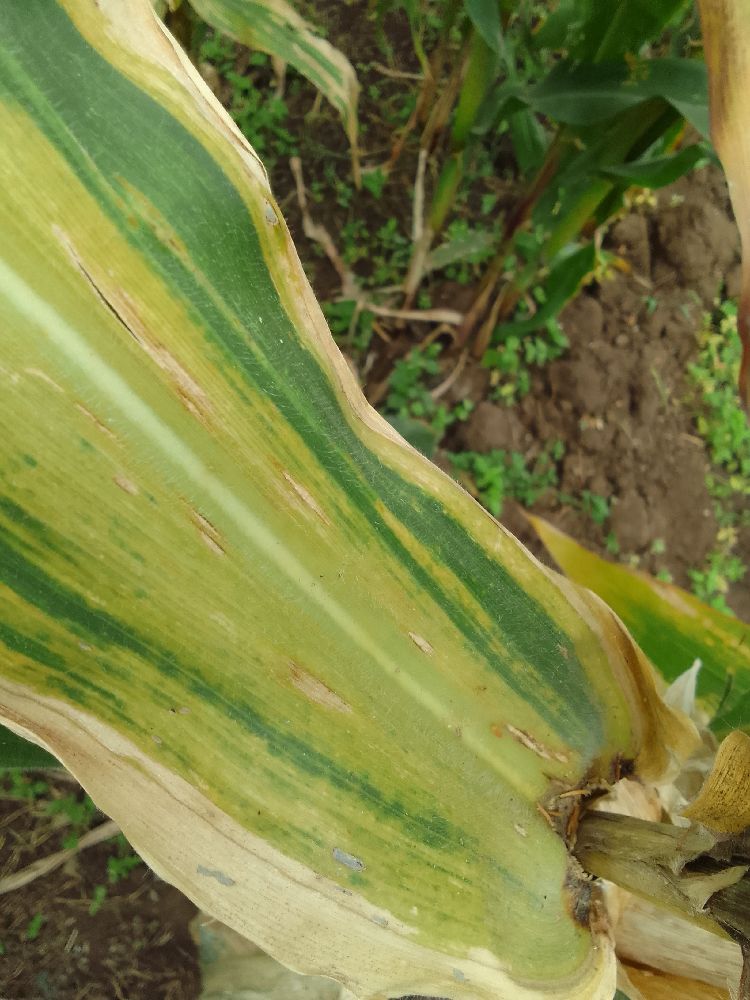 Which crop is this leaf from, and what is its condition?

maize, maize lethal necrosis
